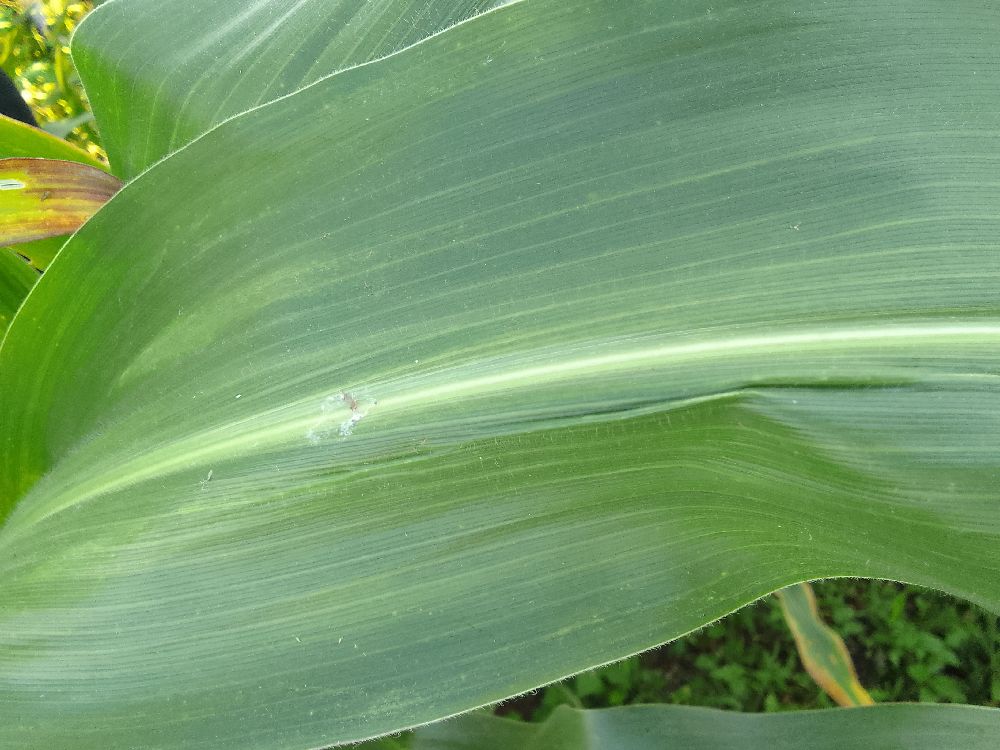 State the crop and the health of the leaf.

maize, healthy
